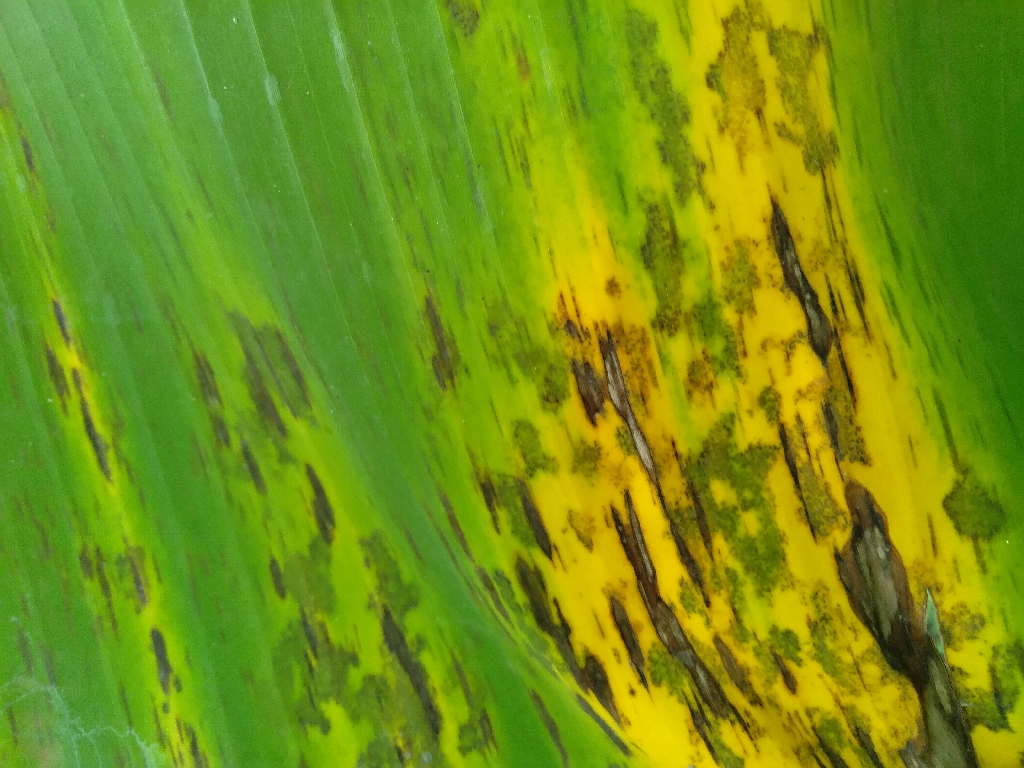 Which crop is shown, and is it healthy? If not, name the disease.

banana, black sigatoka
